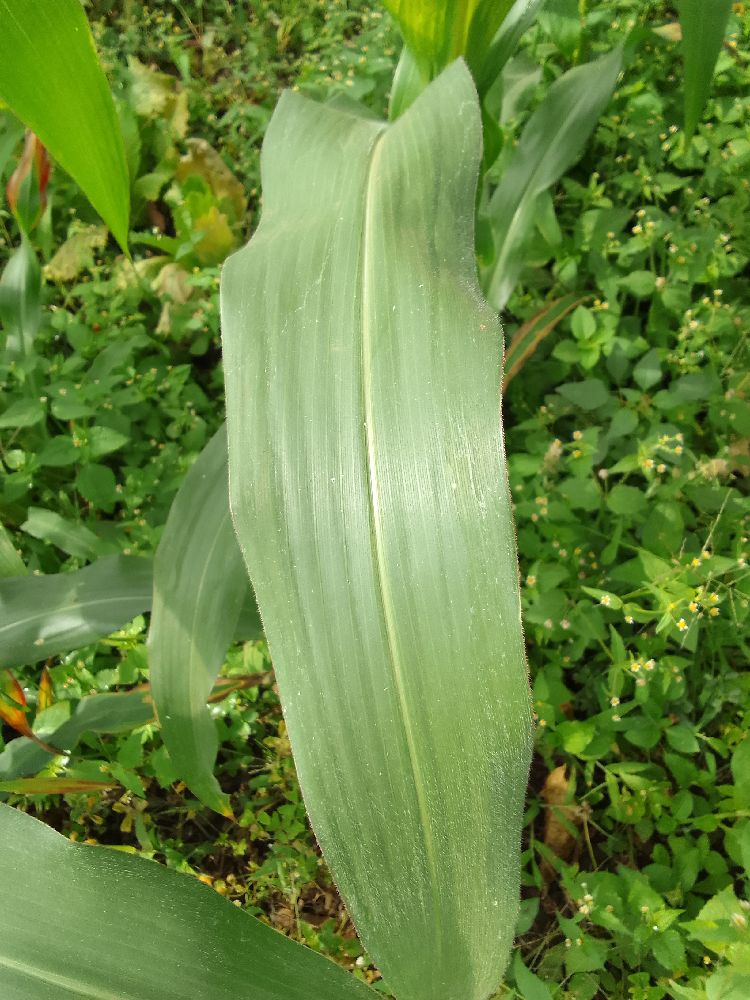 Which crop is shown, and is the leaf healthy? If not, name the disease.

maize, healthy
